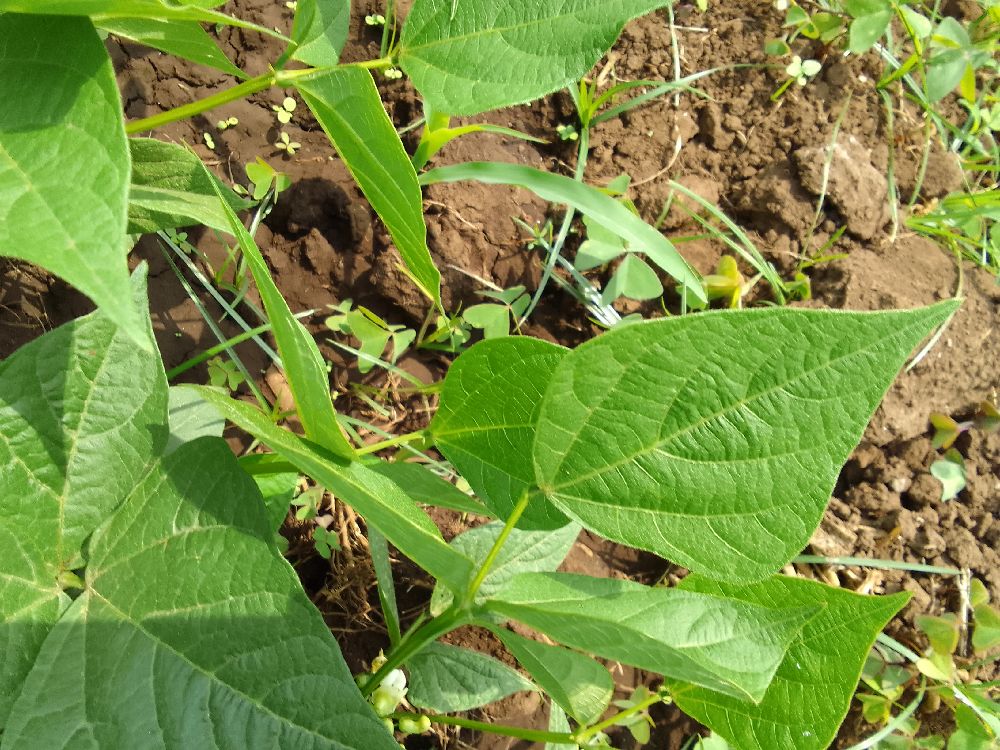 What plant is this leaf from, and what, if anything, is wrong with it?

common bean, healthy
